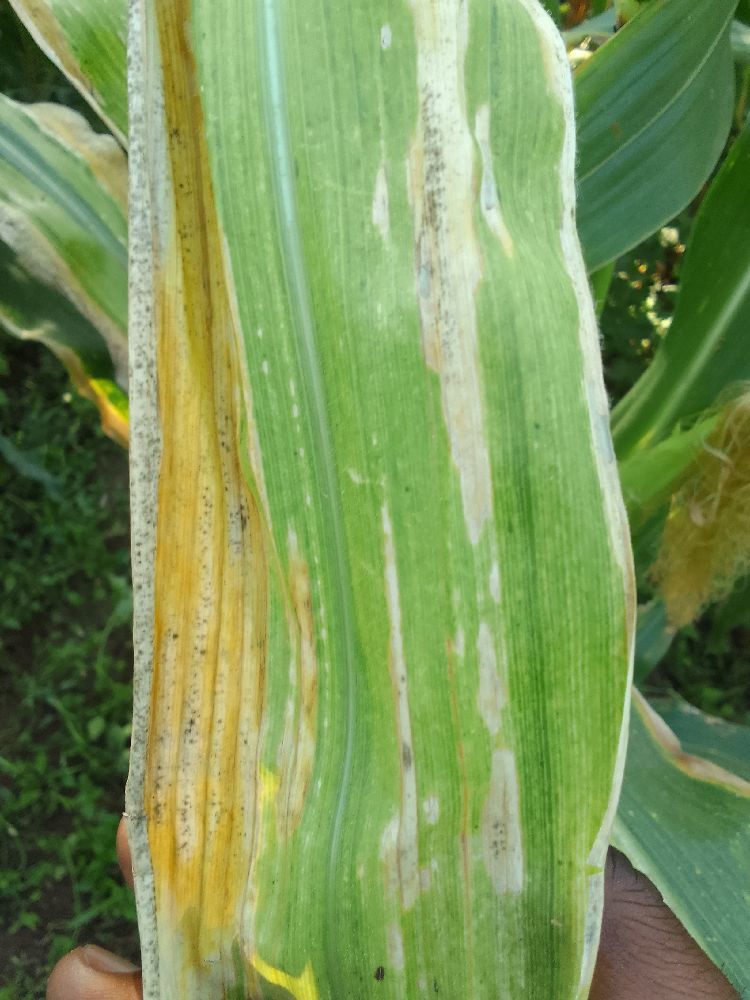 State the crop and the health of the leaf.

maize, maize lethal necrosis
